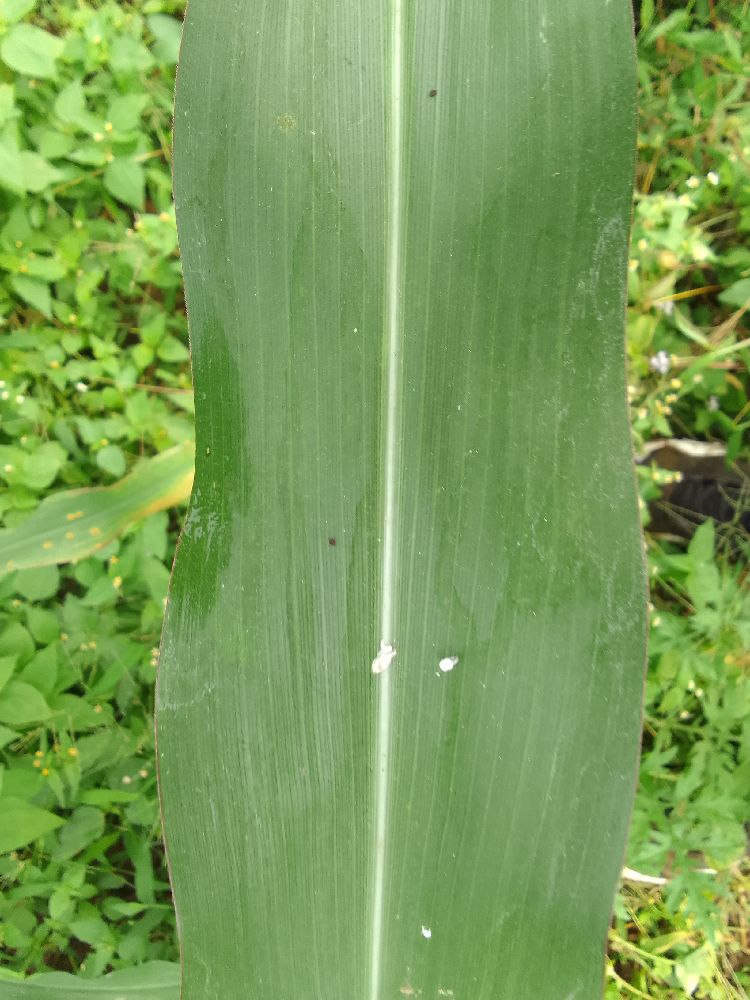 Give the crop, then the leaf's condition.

maize, healthy
